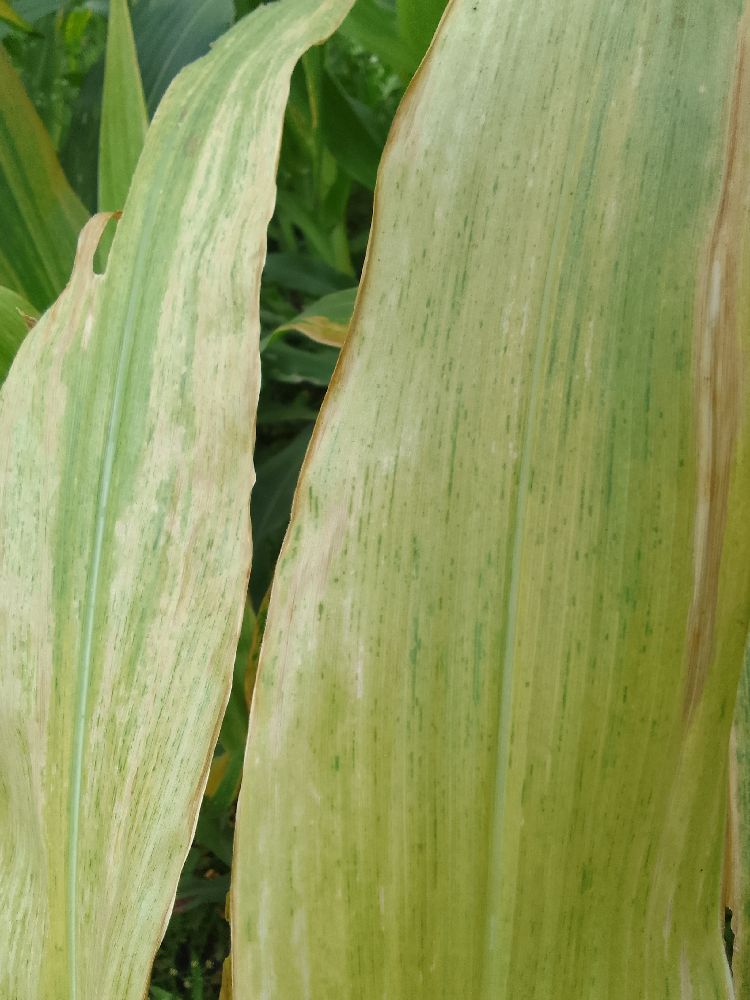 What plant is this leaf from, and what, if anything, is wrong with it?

maize, maize lethal necrosis
